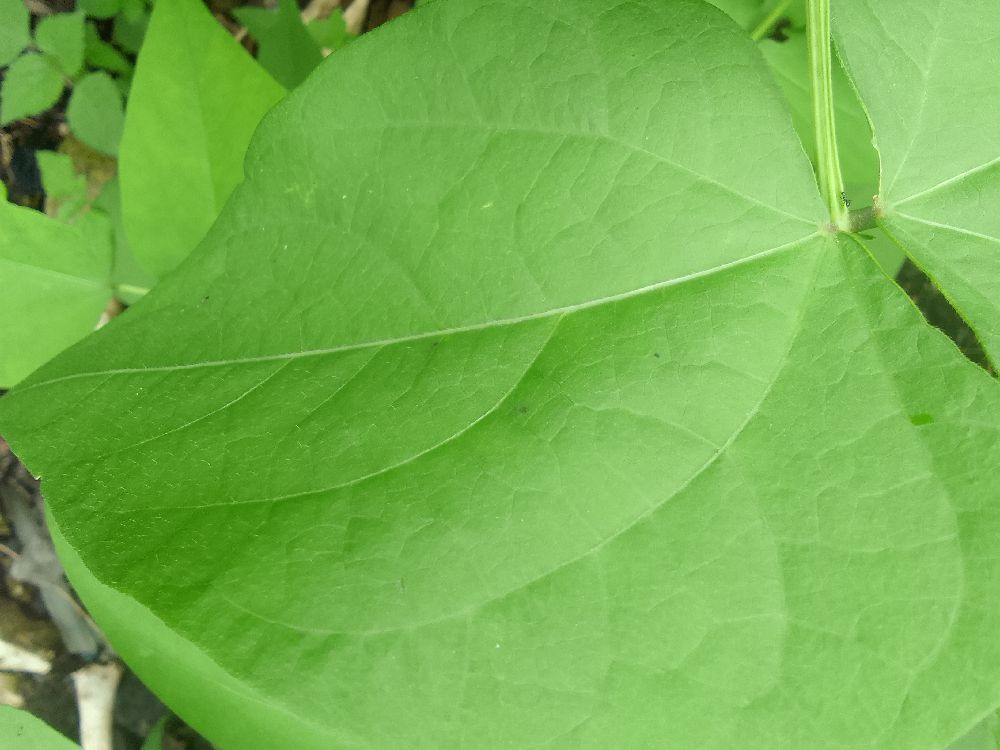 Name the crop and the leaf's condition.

common bean, healthy
